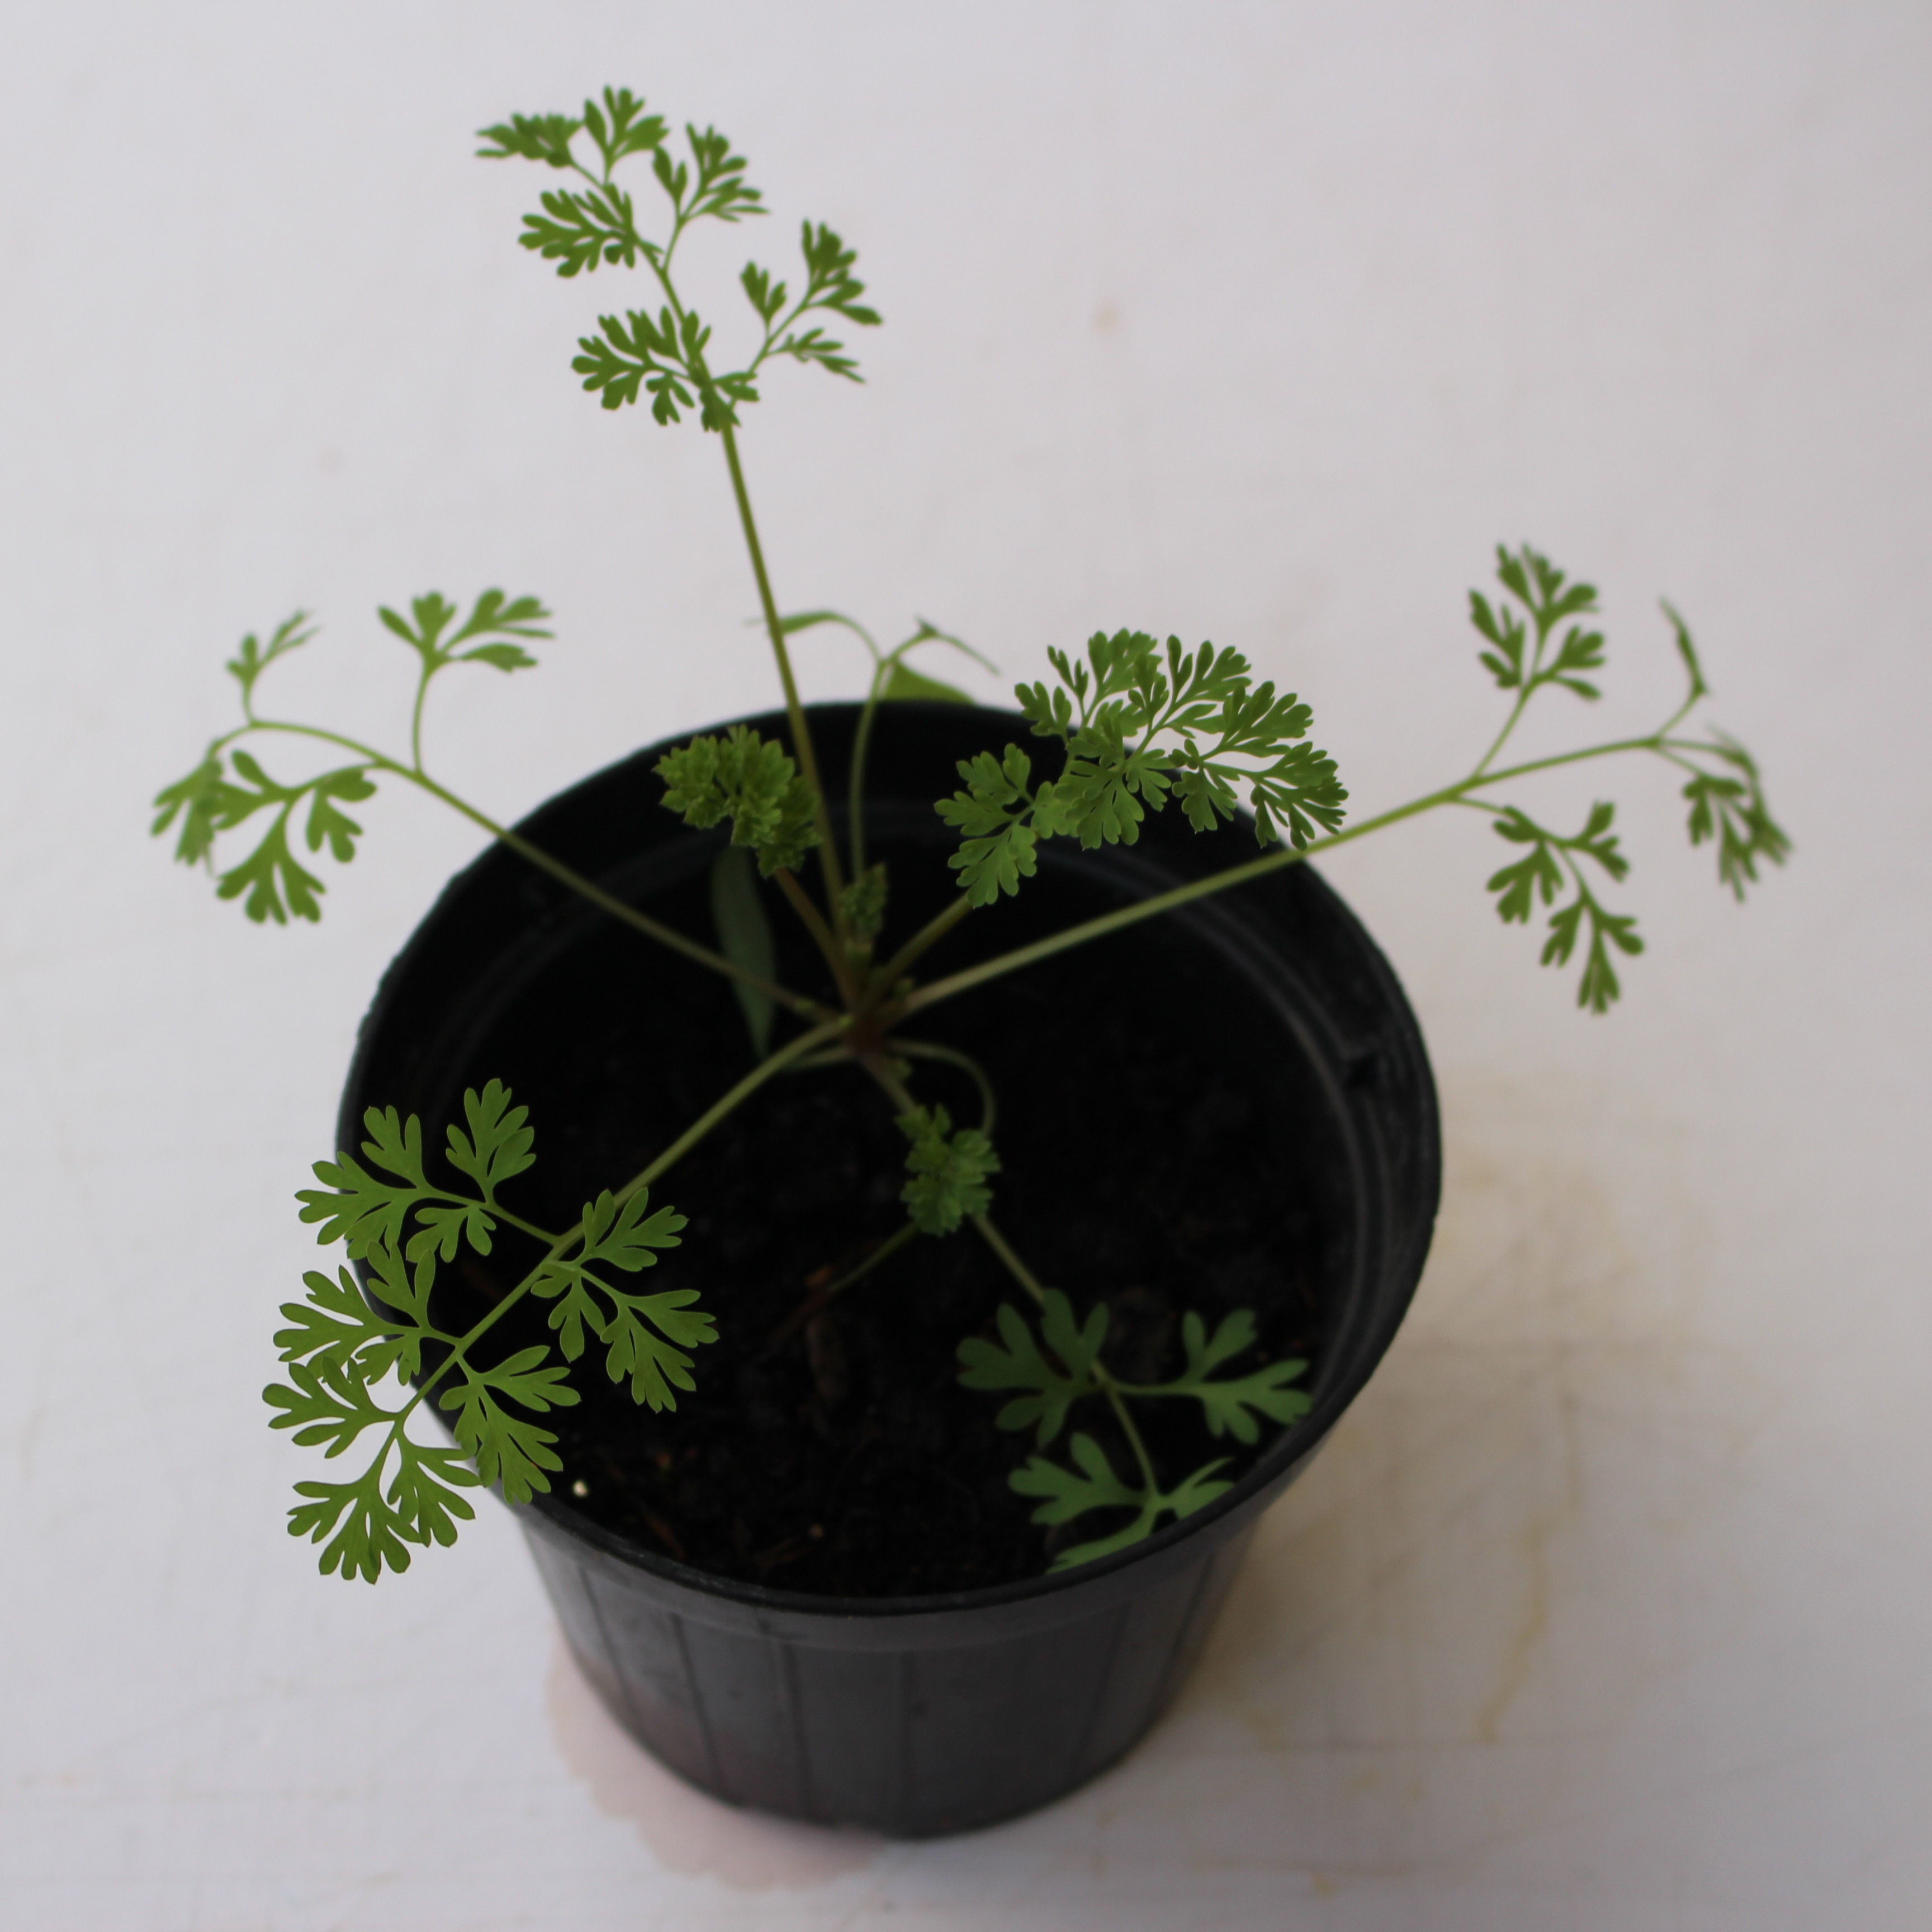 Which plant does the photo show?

Fumaria officinalis
